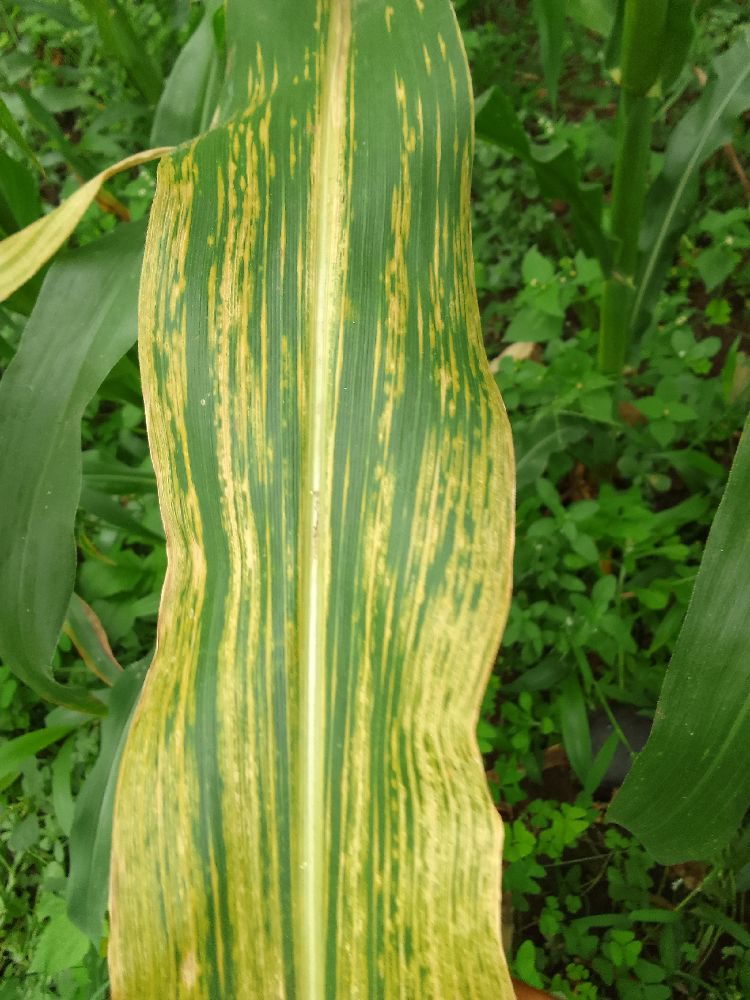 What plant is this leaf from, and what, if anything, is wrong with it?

maize, maize lethal necrosis
